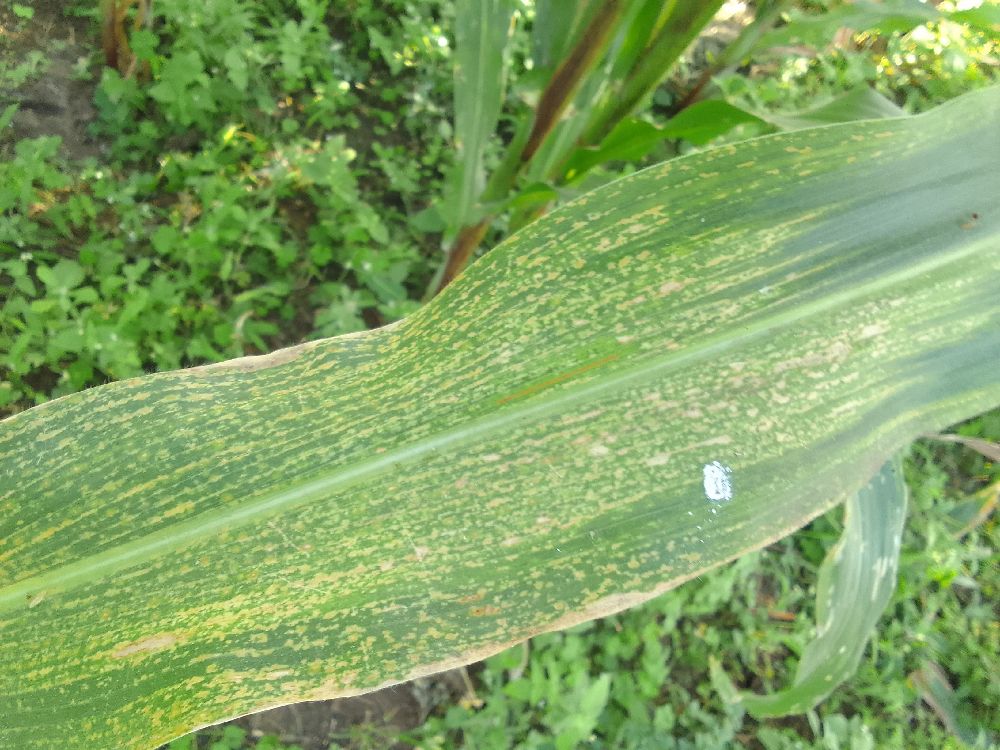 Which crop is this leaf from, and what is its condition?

maize, maize lethal necrosis
